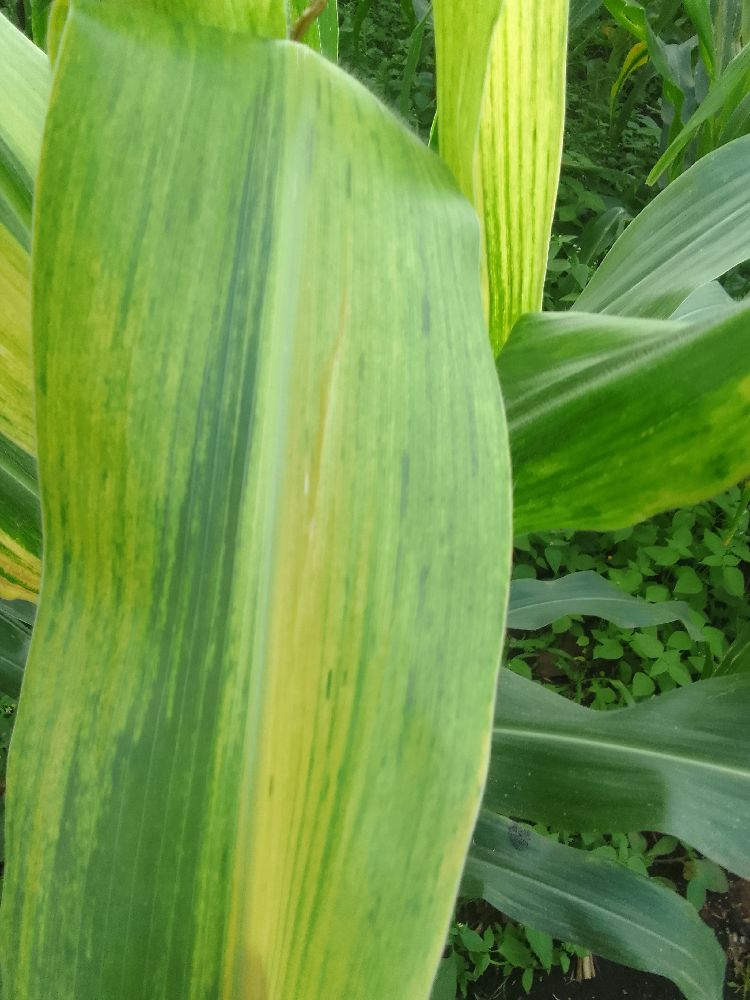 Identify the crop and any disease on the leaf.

maize, maize lethal necrosis
